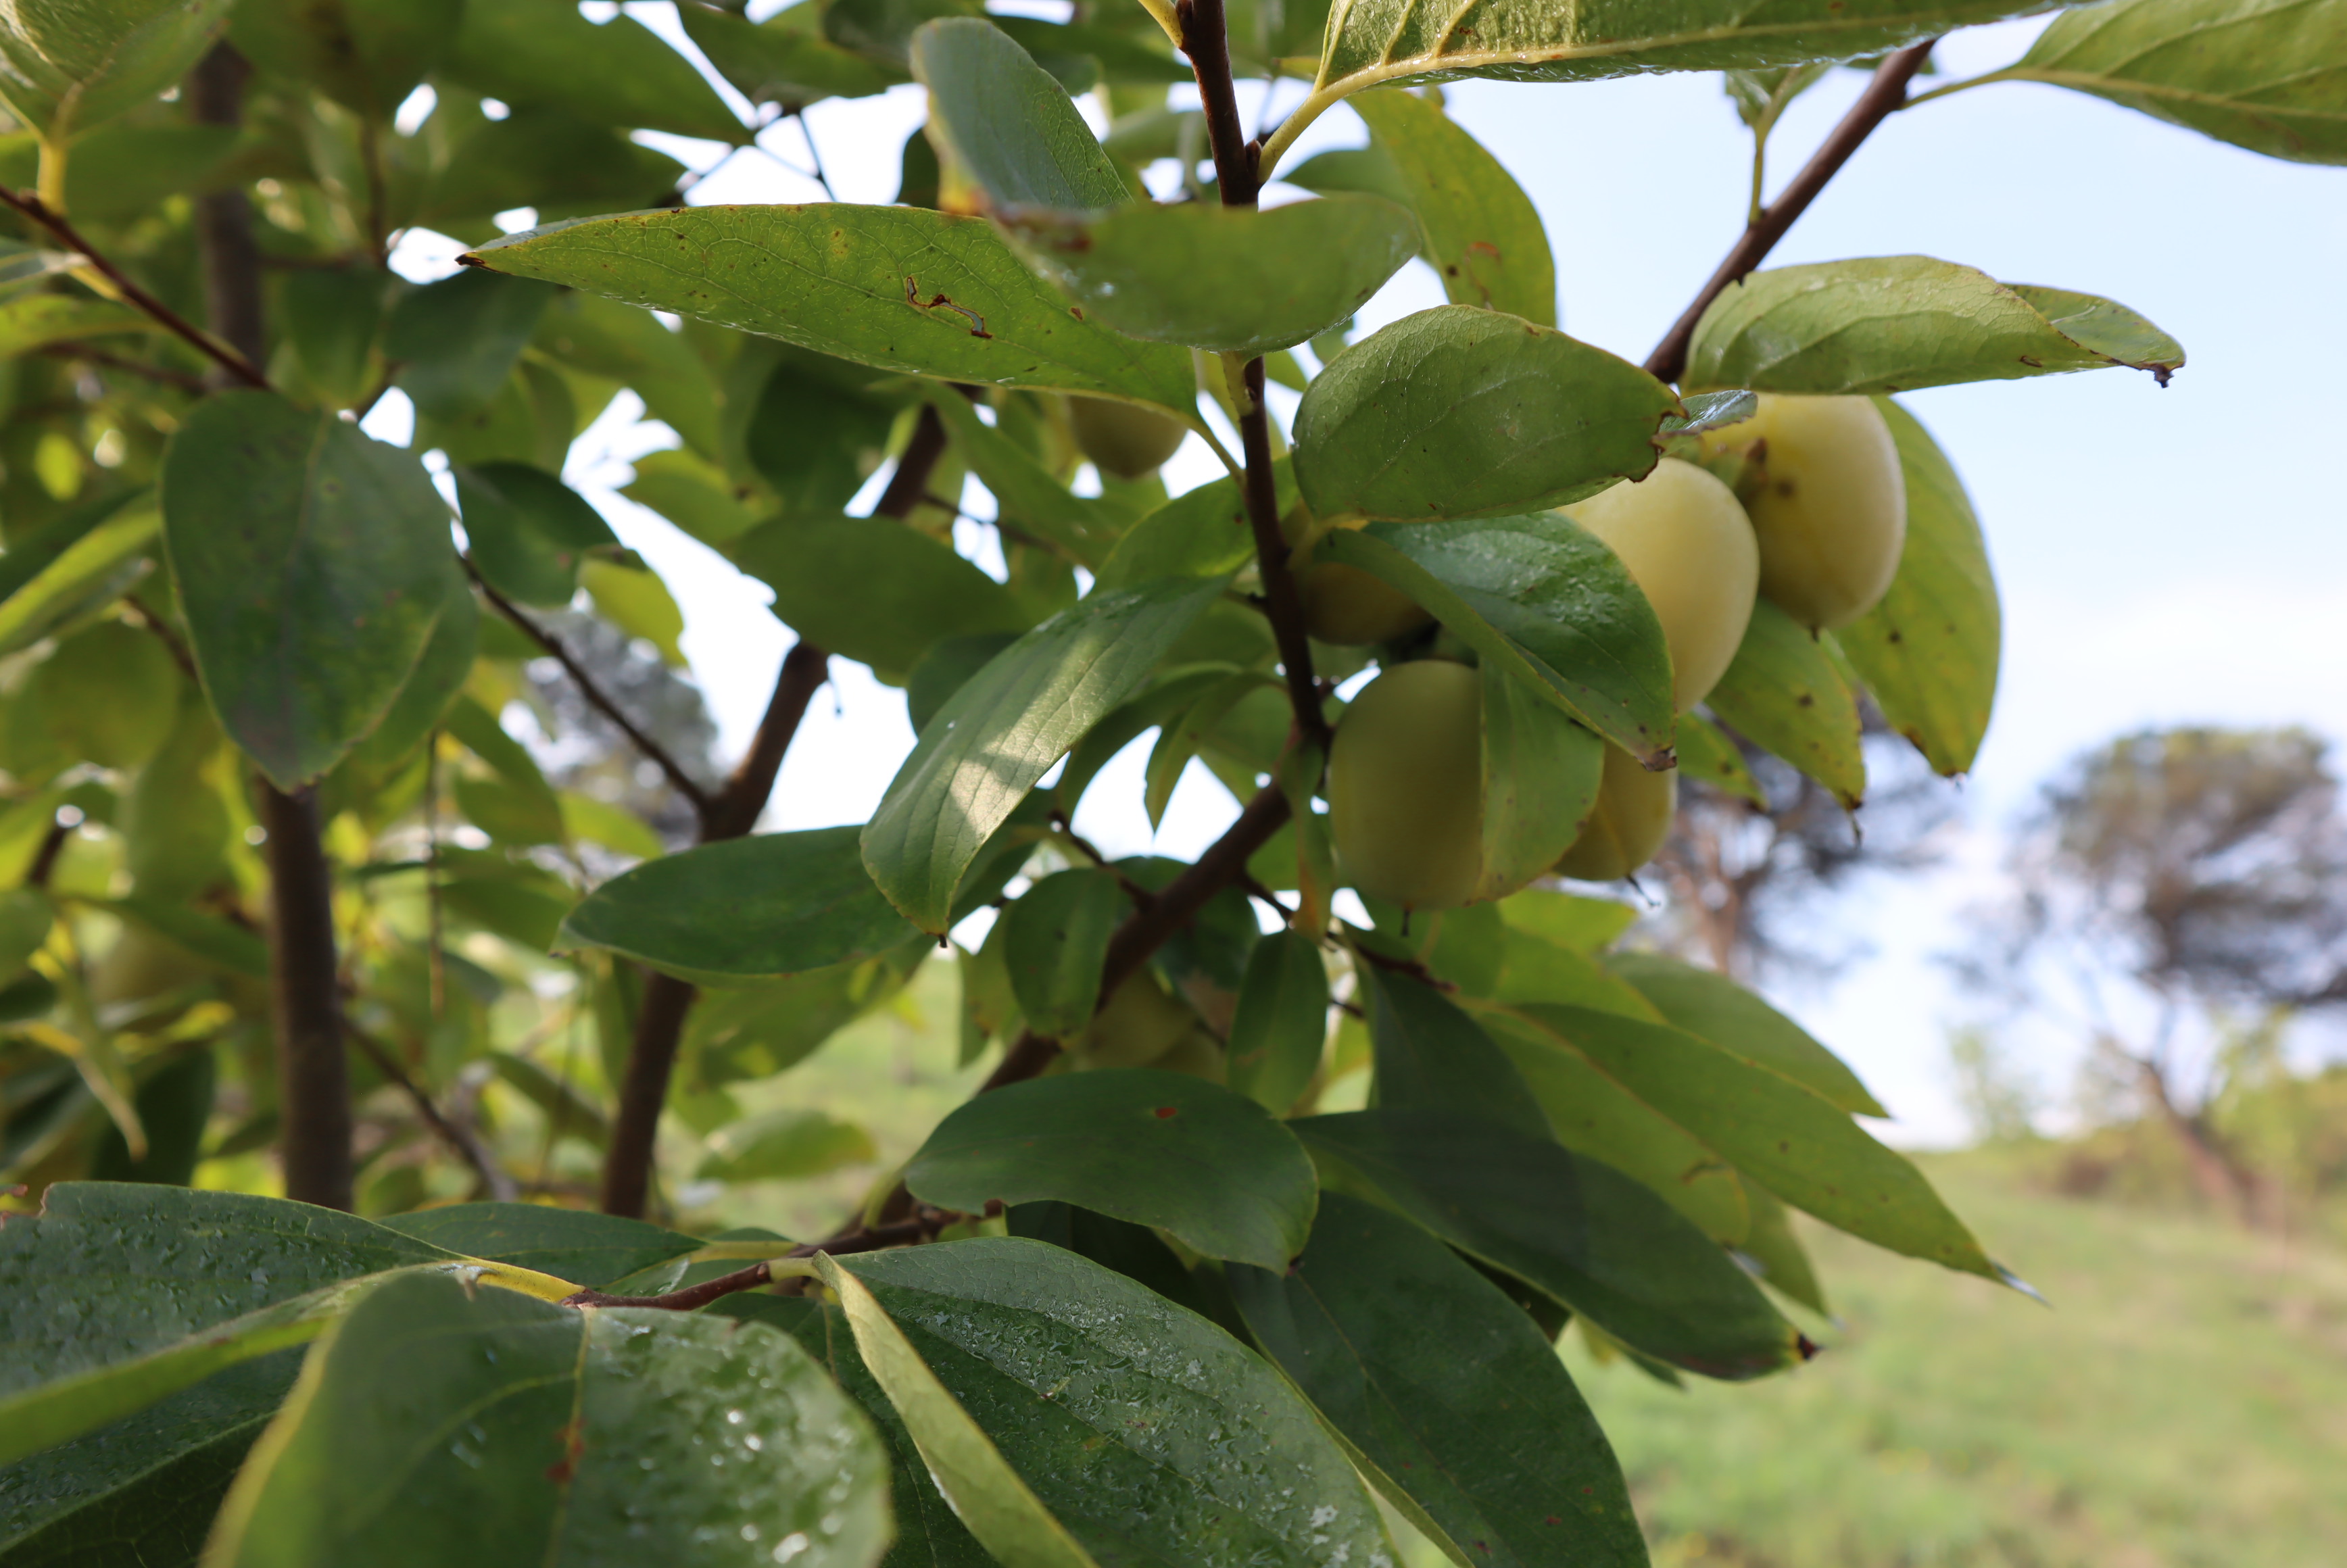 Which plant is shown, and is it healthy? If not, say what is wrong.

persimmon, healthy
